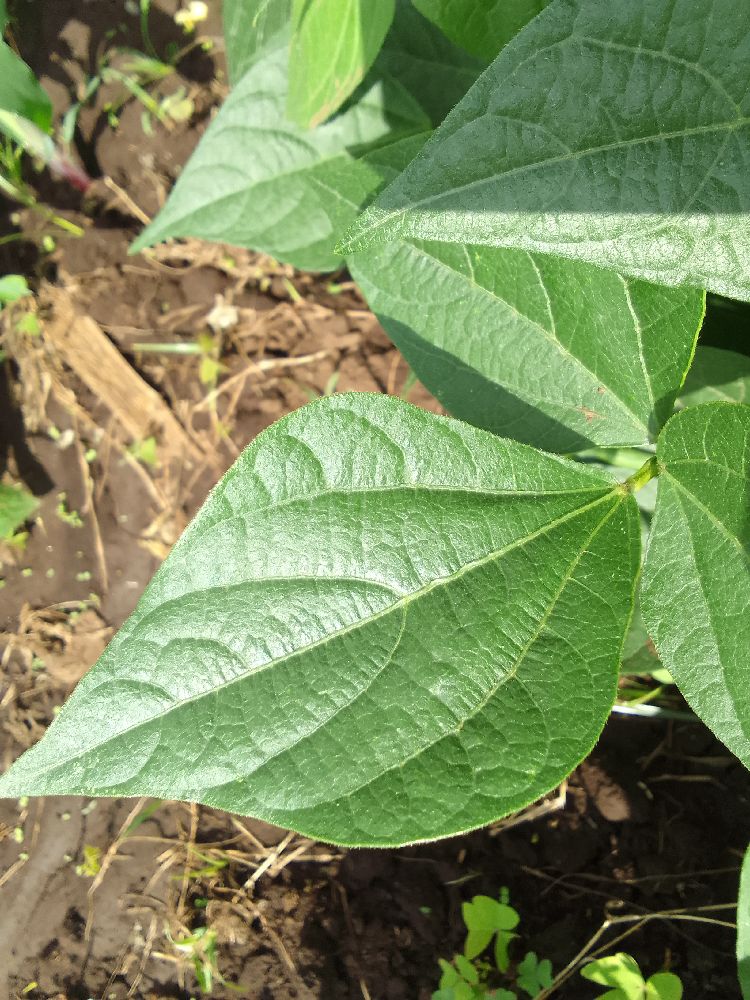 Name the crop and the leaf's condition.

common bean, healthy
